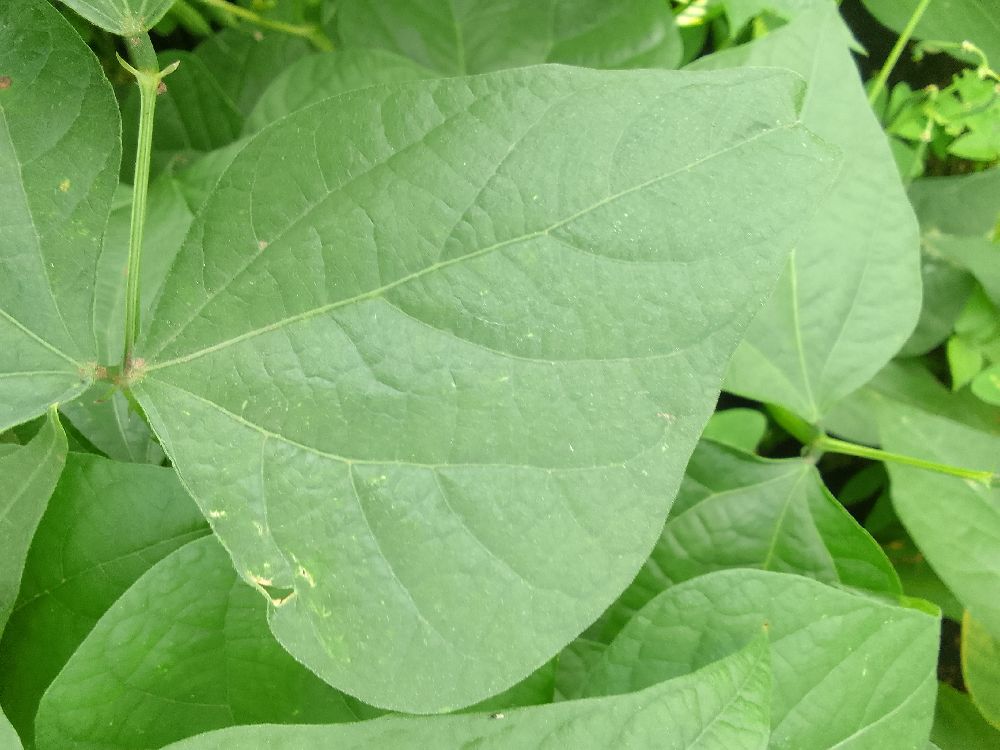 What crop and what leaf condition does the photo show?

common bean, healthy
